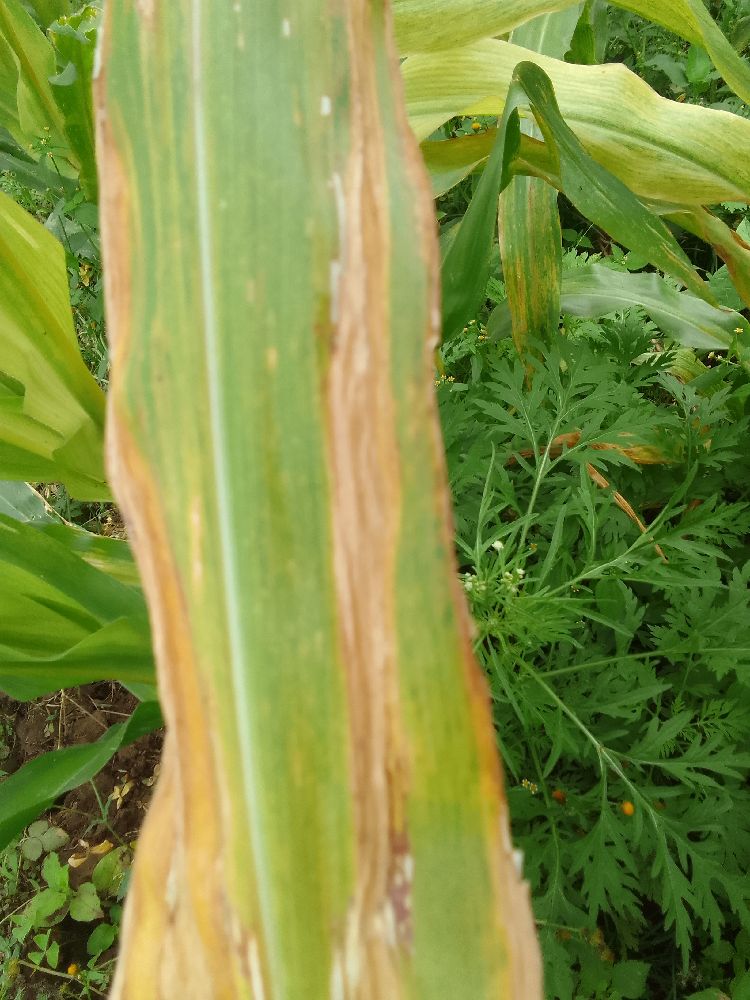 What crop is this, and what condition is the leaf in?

maize, maize lethal necrosis
